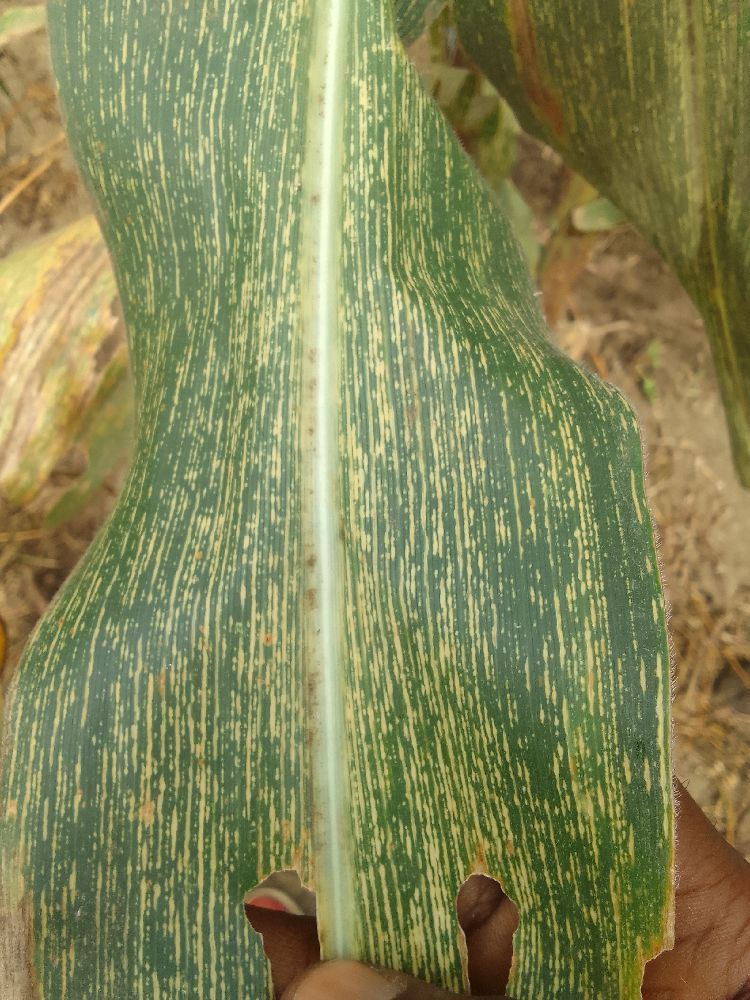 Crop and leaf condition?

maize, maize streak virus
